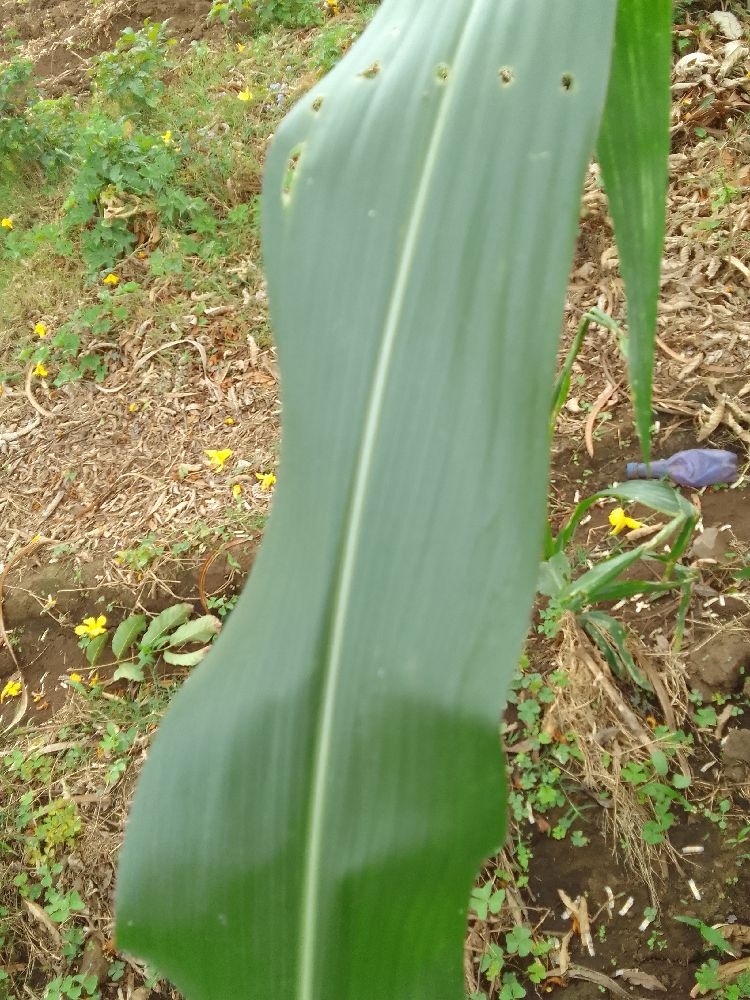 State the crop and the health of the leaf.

maize, healthy
